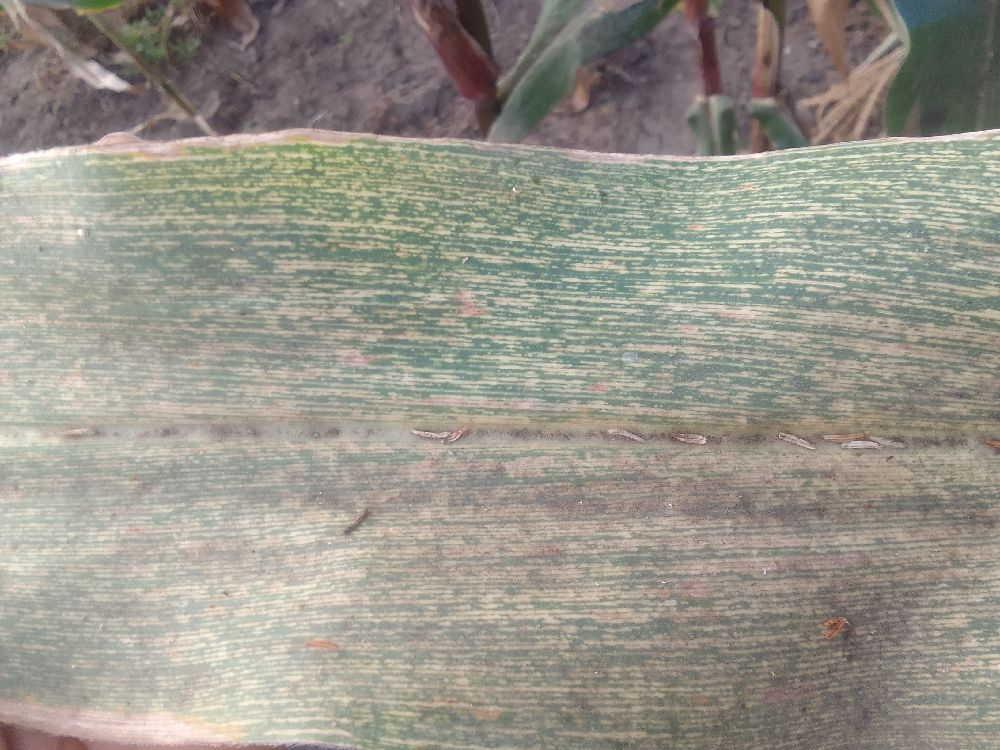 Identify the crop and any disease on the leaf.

maize, maize streak virus
